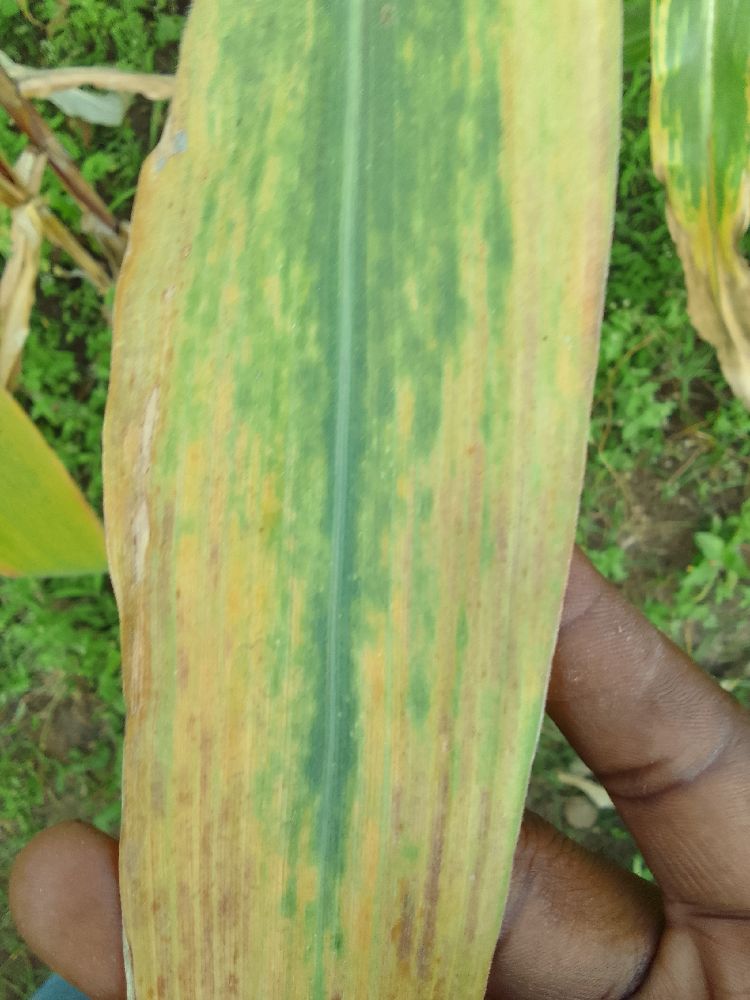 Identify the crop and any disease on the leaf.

maize, maize lethal necrosis
